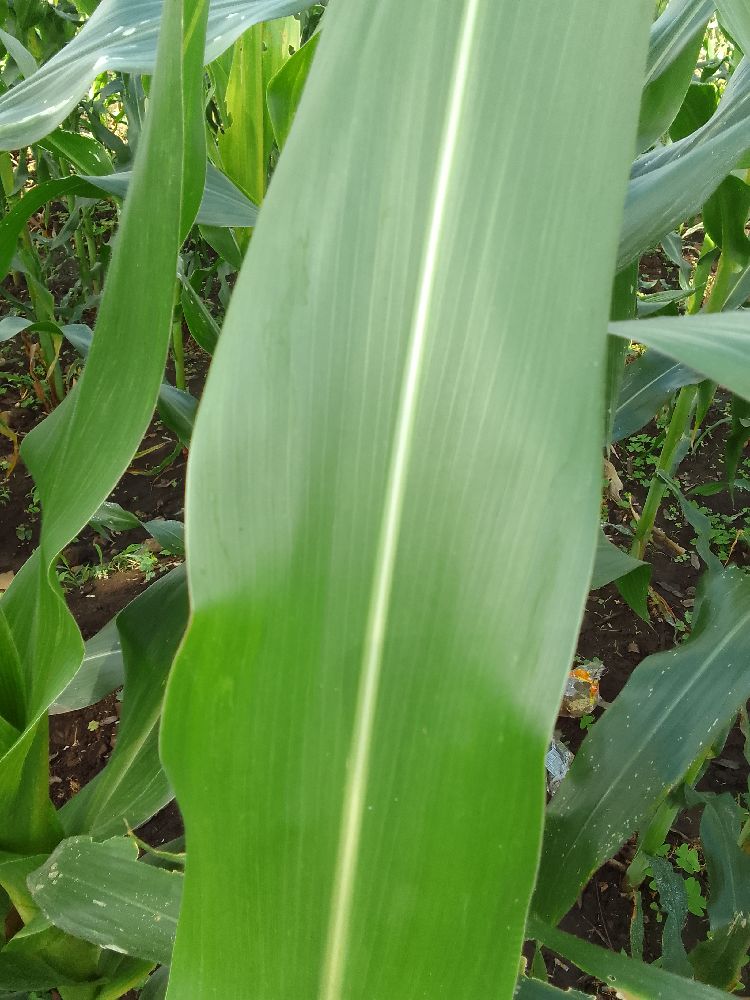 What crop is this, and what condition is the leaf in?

maize, healthy
